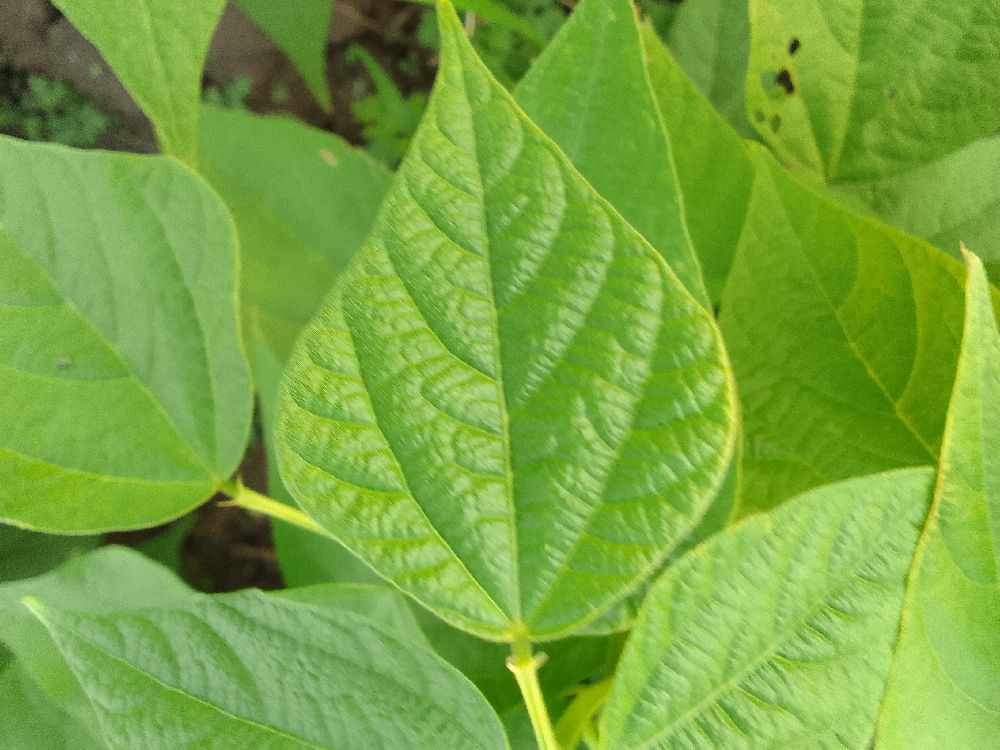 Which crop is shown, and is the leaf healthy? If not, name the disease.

common bean, healthy
